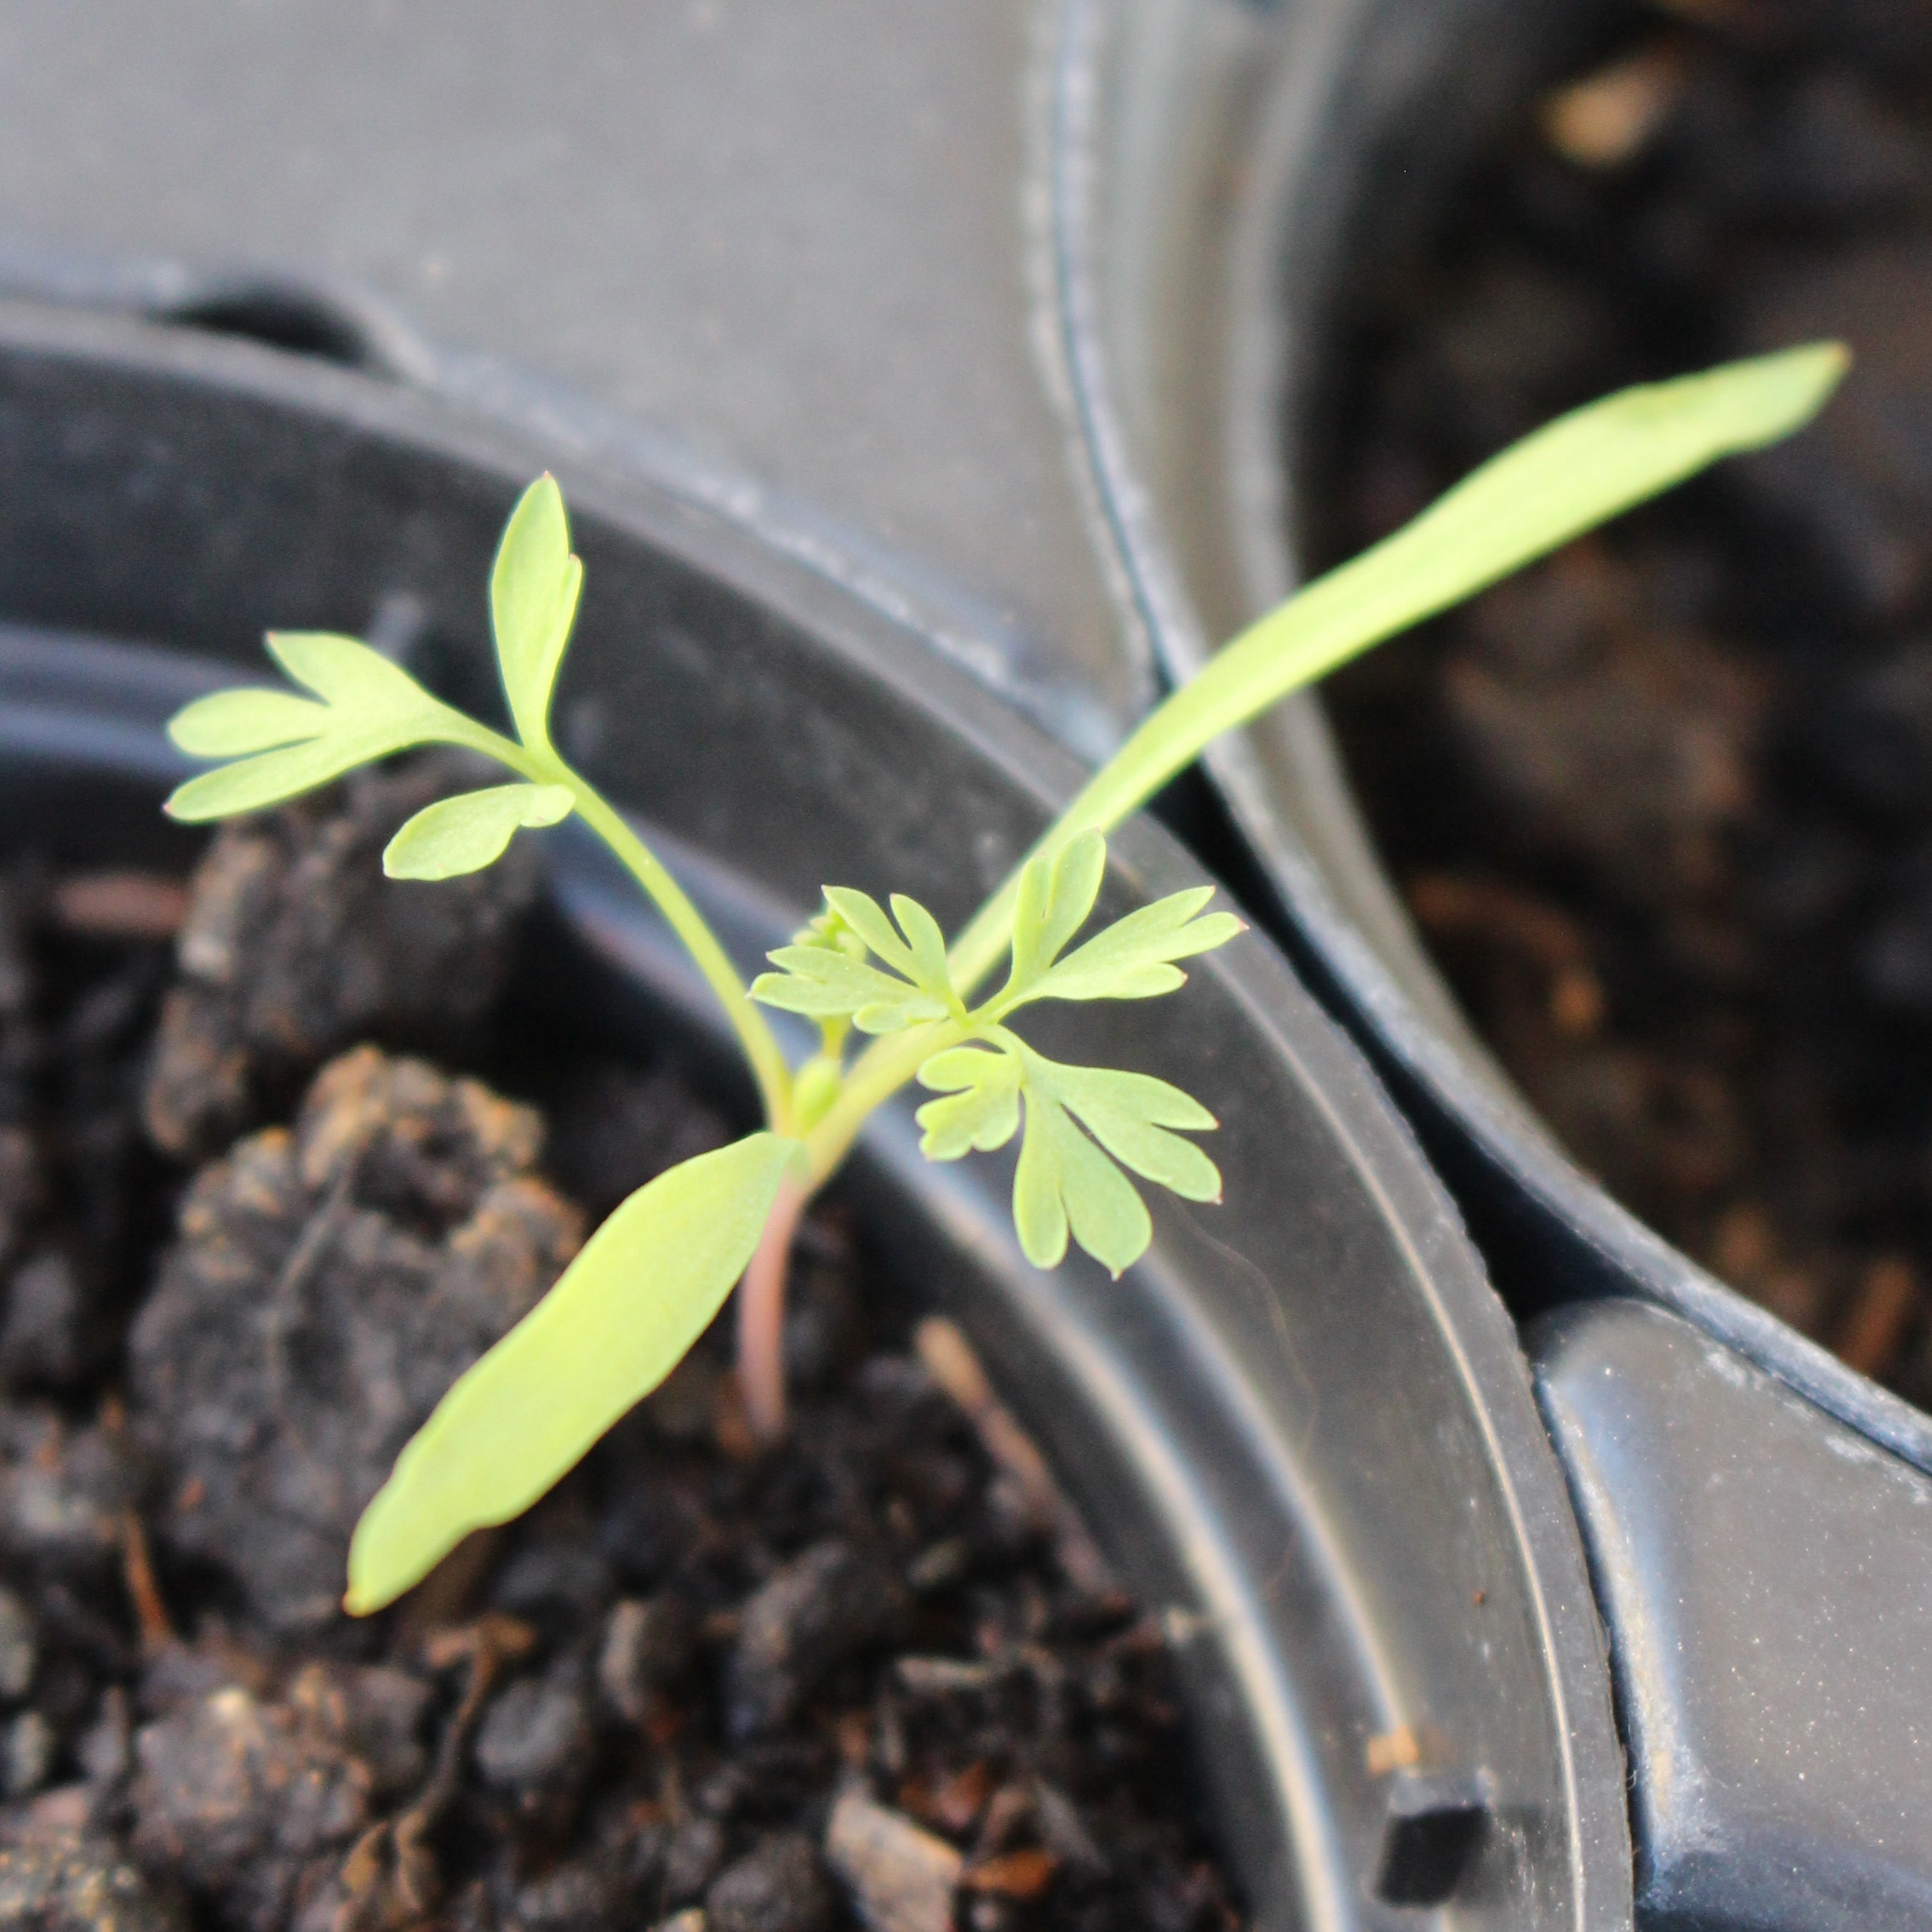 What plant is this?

Fumaria officinalis
